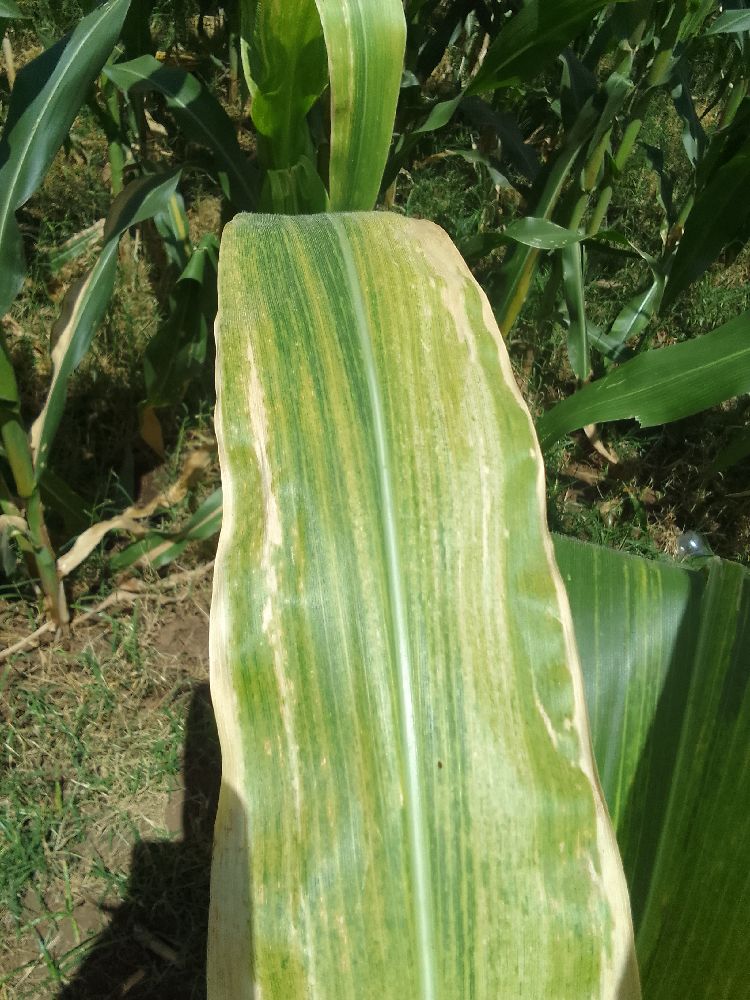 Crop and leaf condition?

maize, maize lethal necrosis
